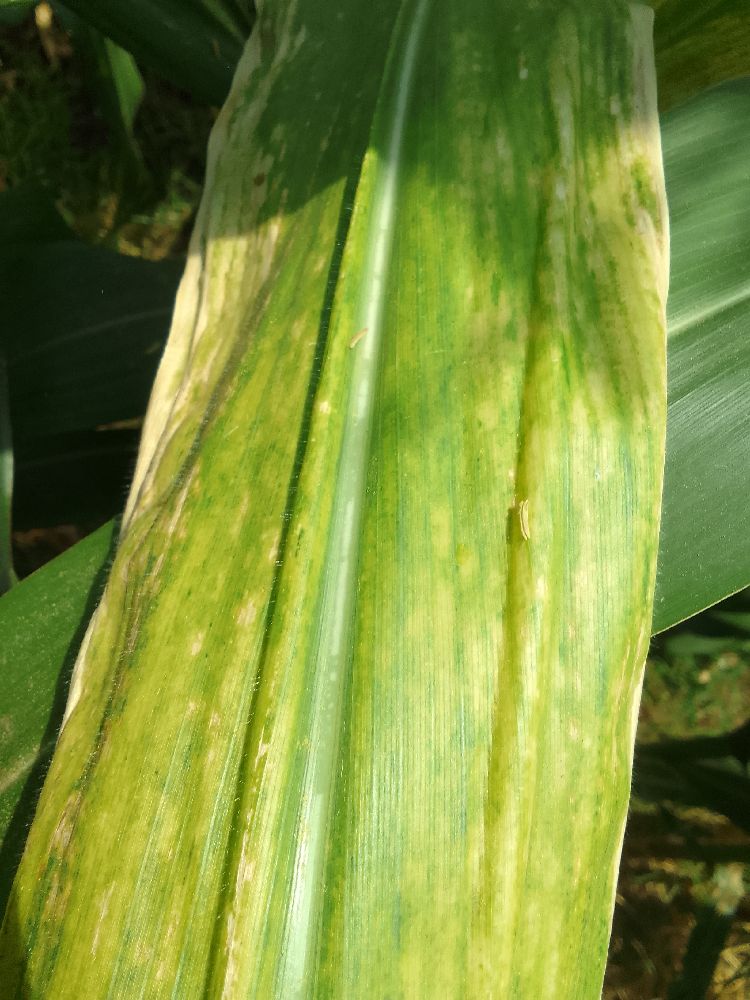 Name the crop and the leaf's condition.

maize, maize lethal necrosis
